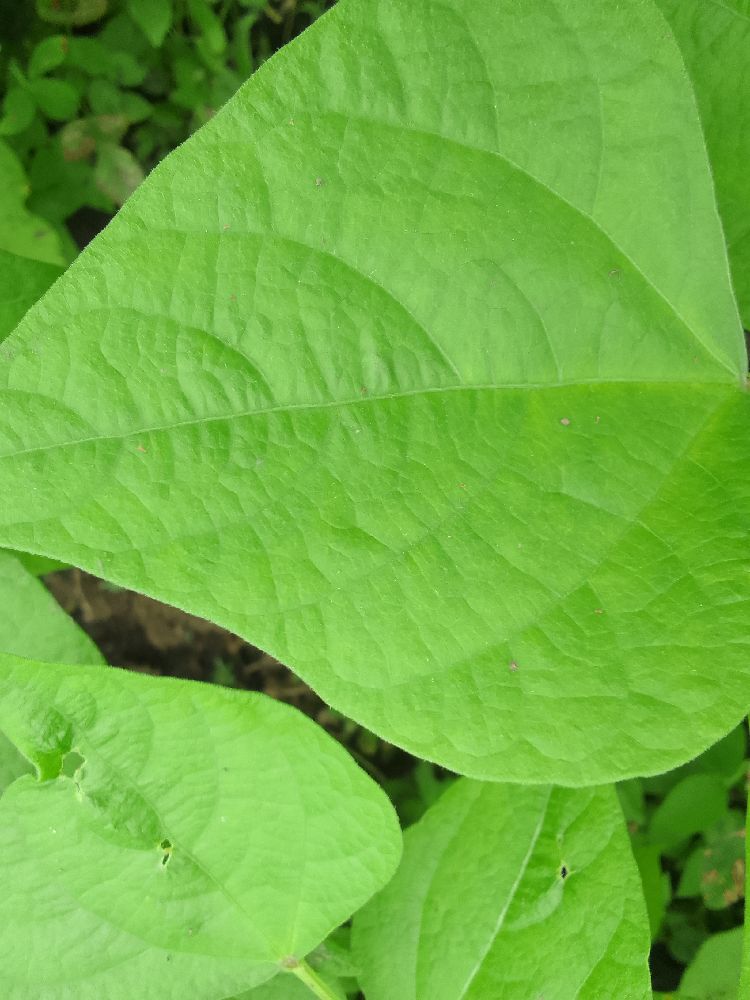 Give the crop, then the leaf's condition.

common bean, healthy
